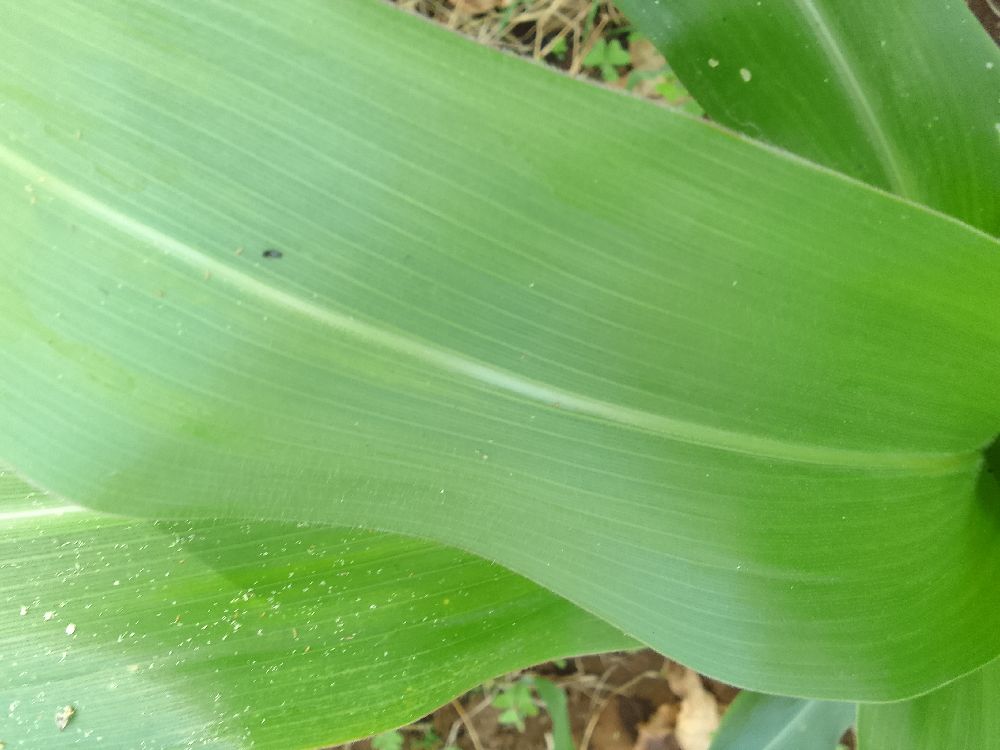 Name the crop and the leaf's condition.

maize, healthy
